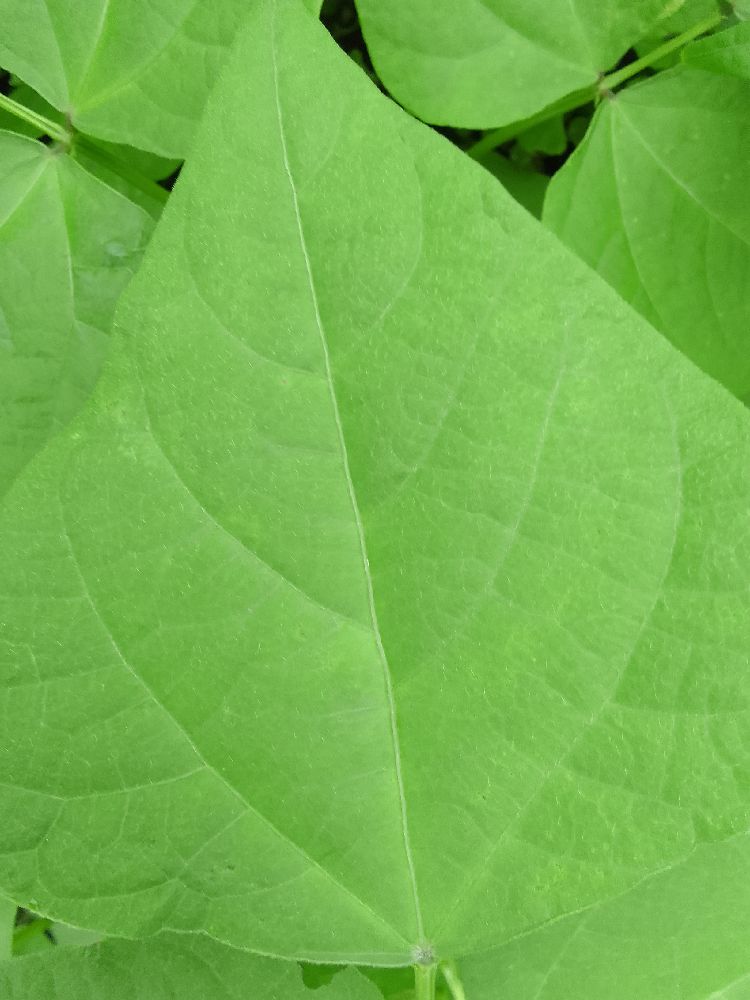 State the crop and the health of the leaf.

common bean, healthy
